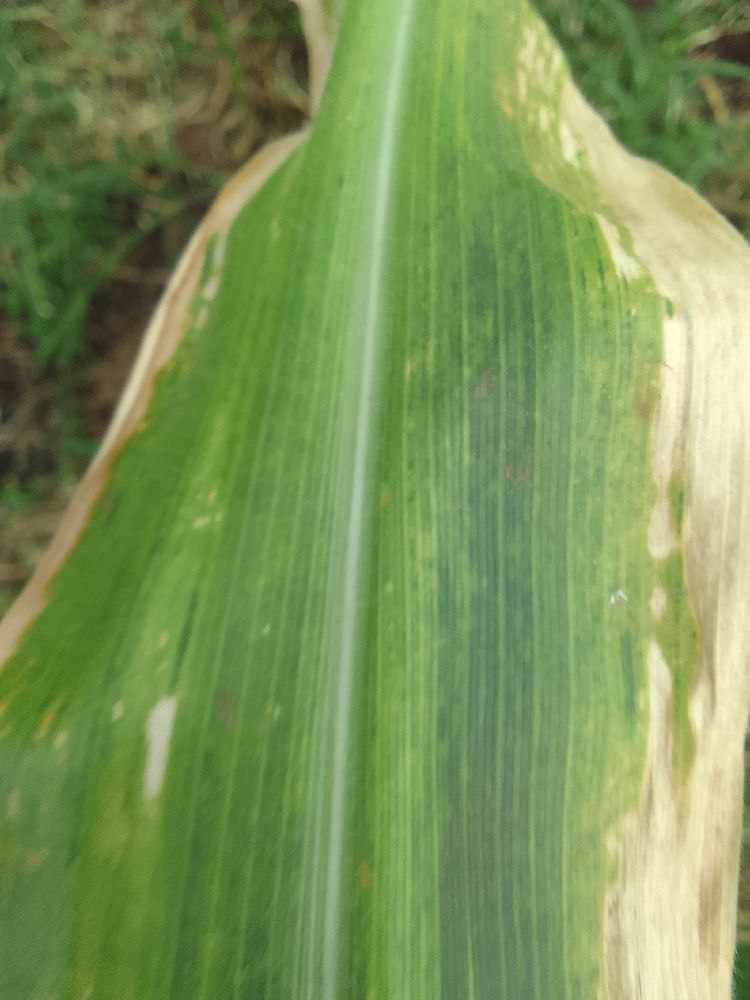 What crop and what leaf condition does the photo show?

maize, maize lethal necrosis
